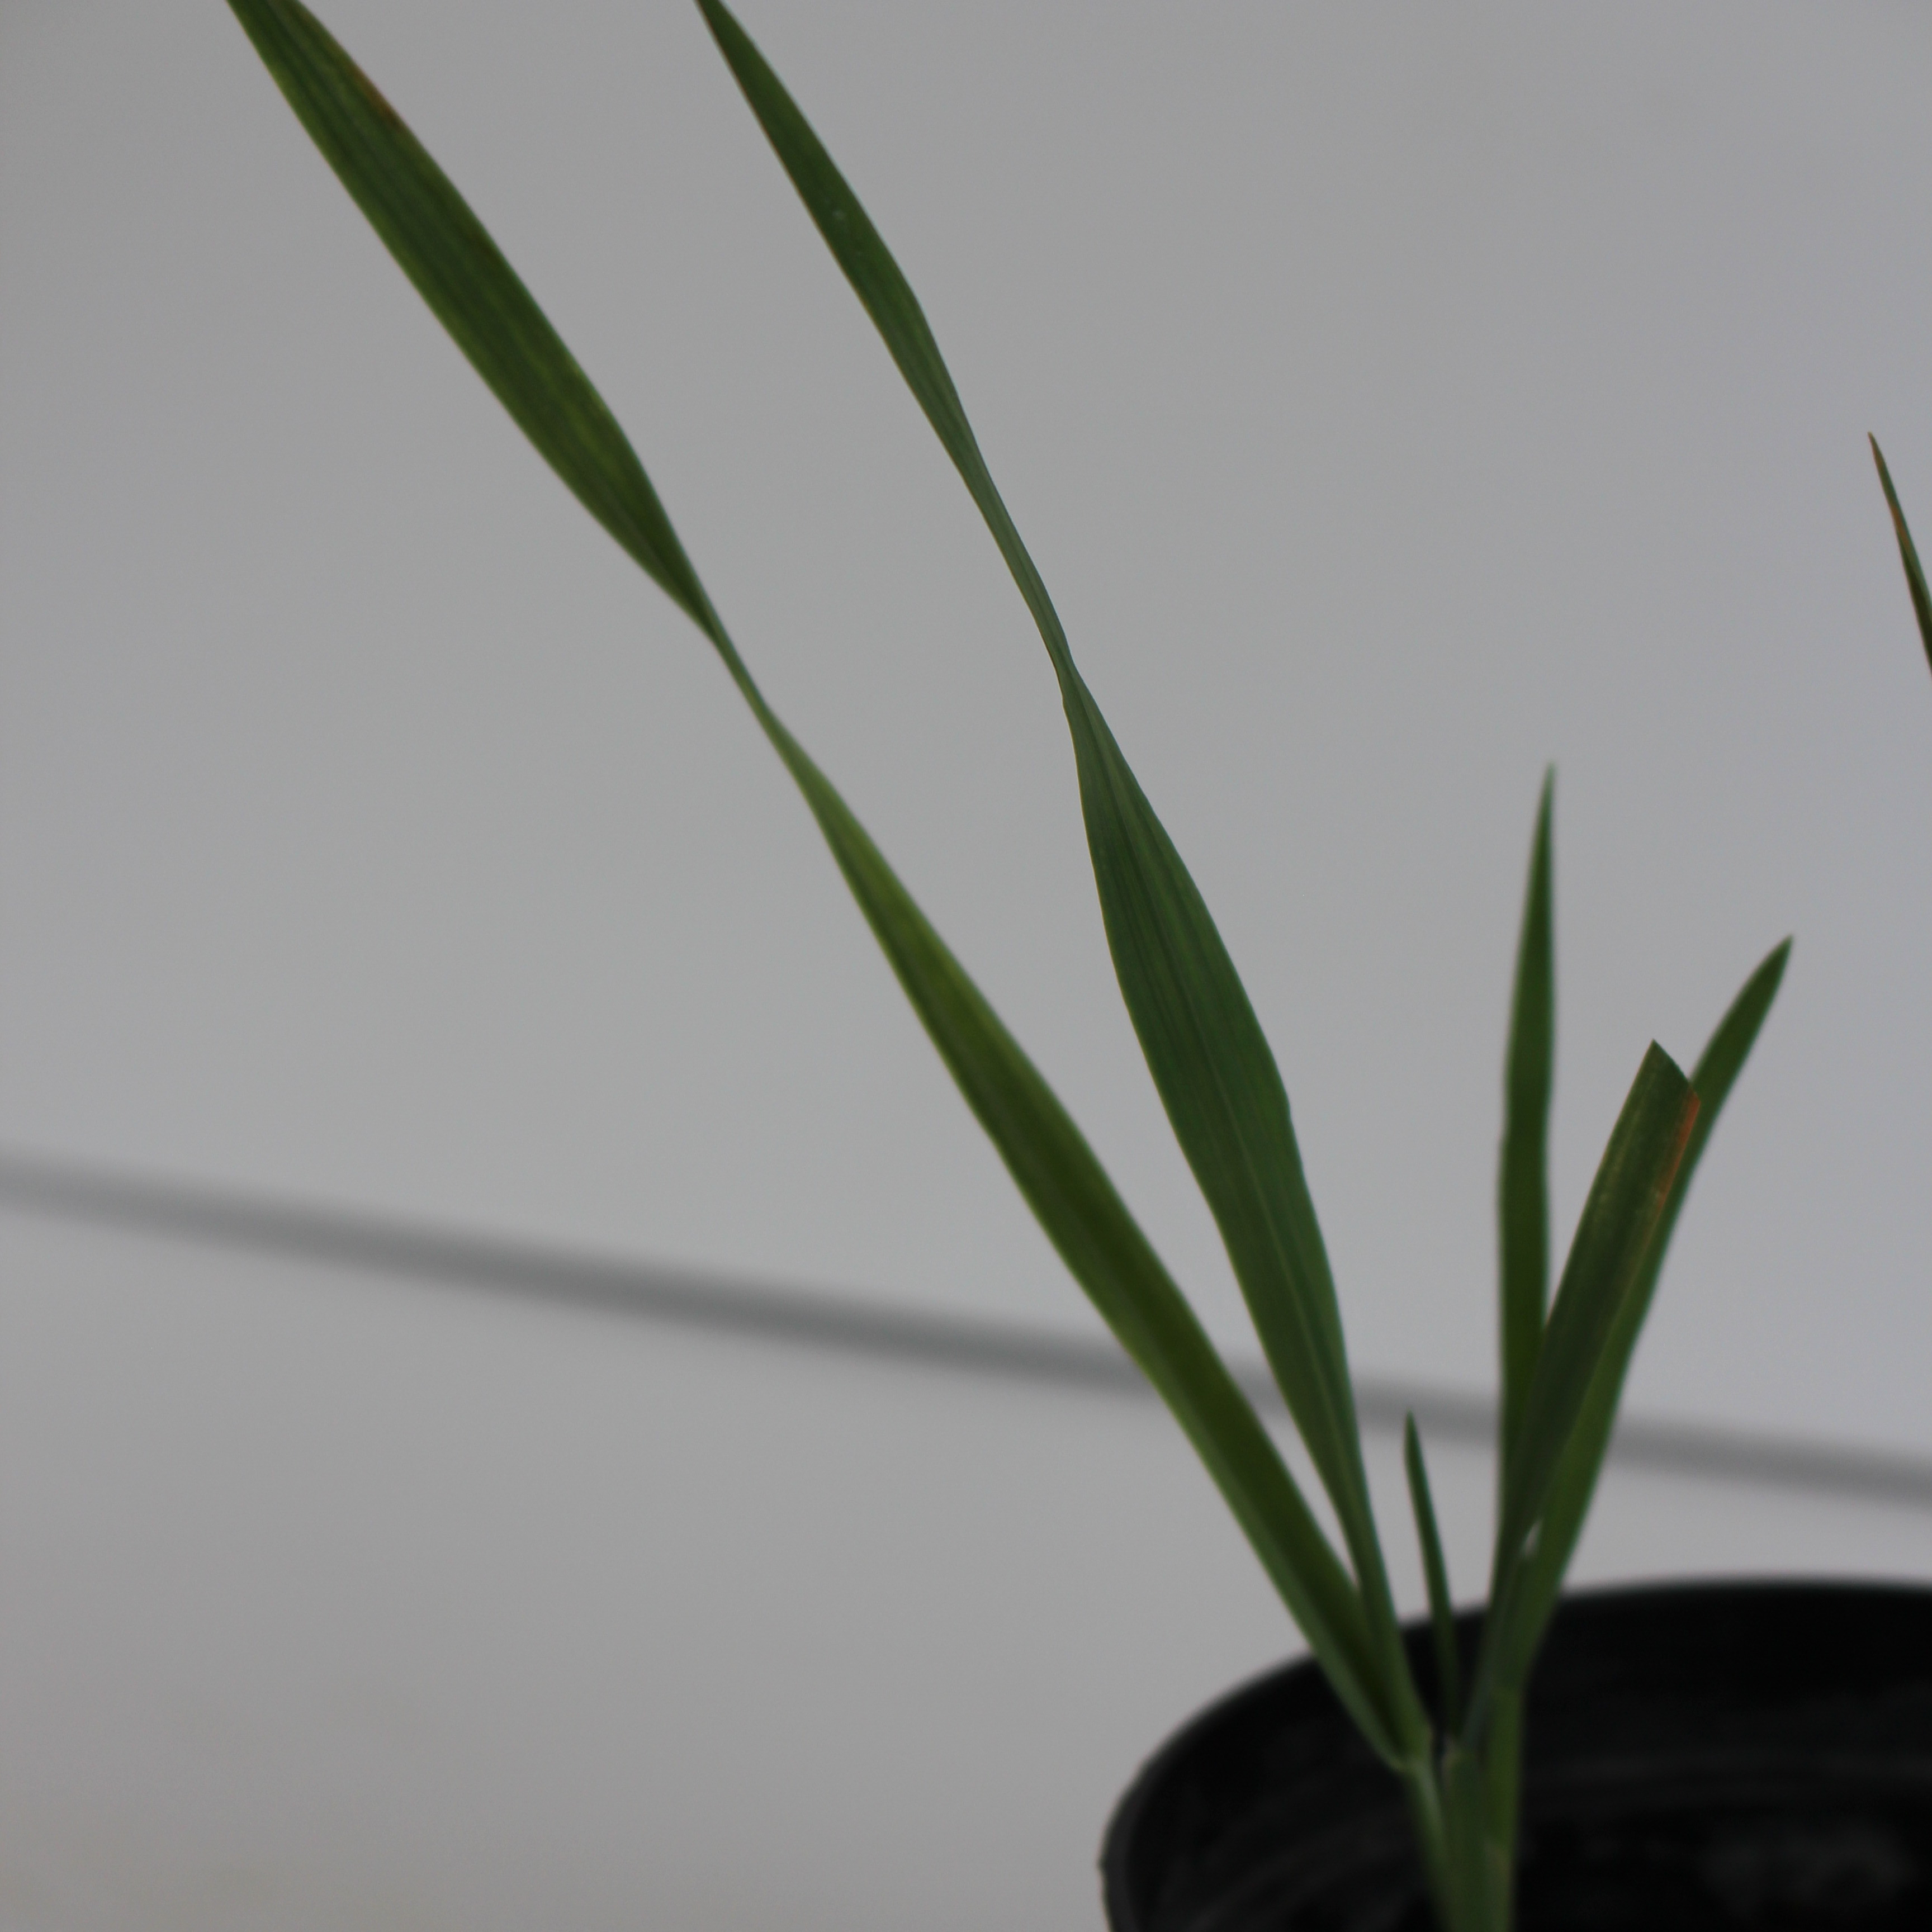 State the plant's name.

Avena sterilis
